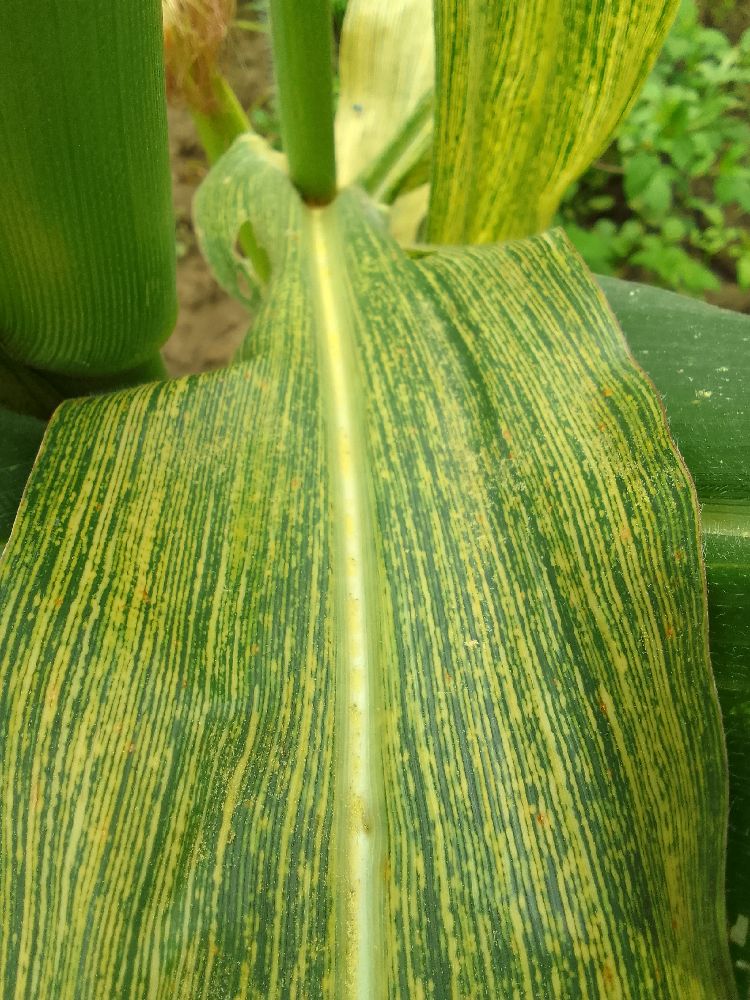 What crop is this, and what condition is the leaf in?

maize, maize streak virus
